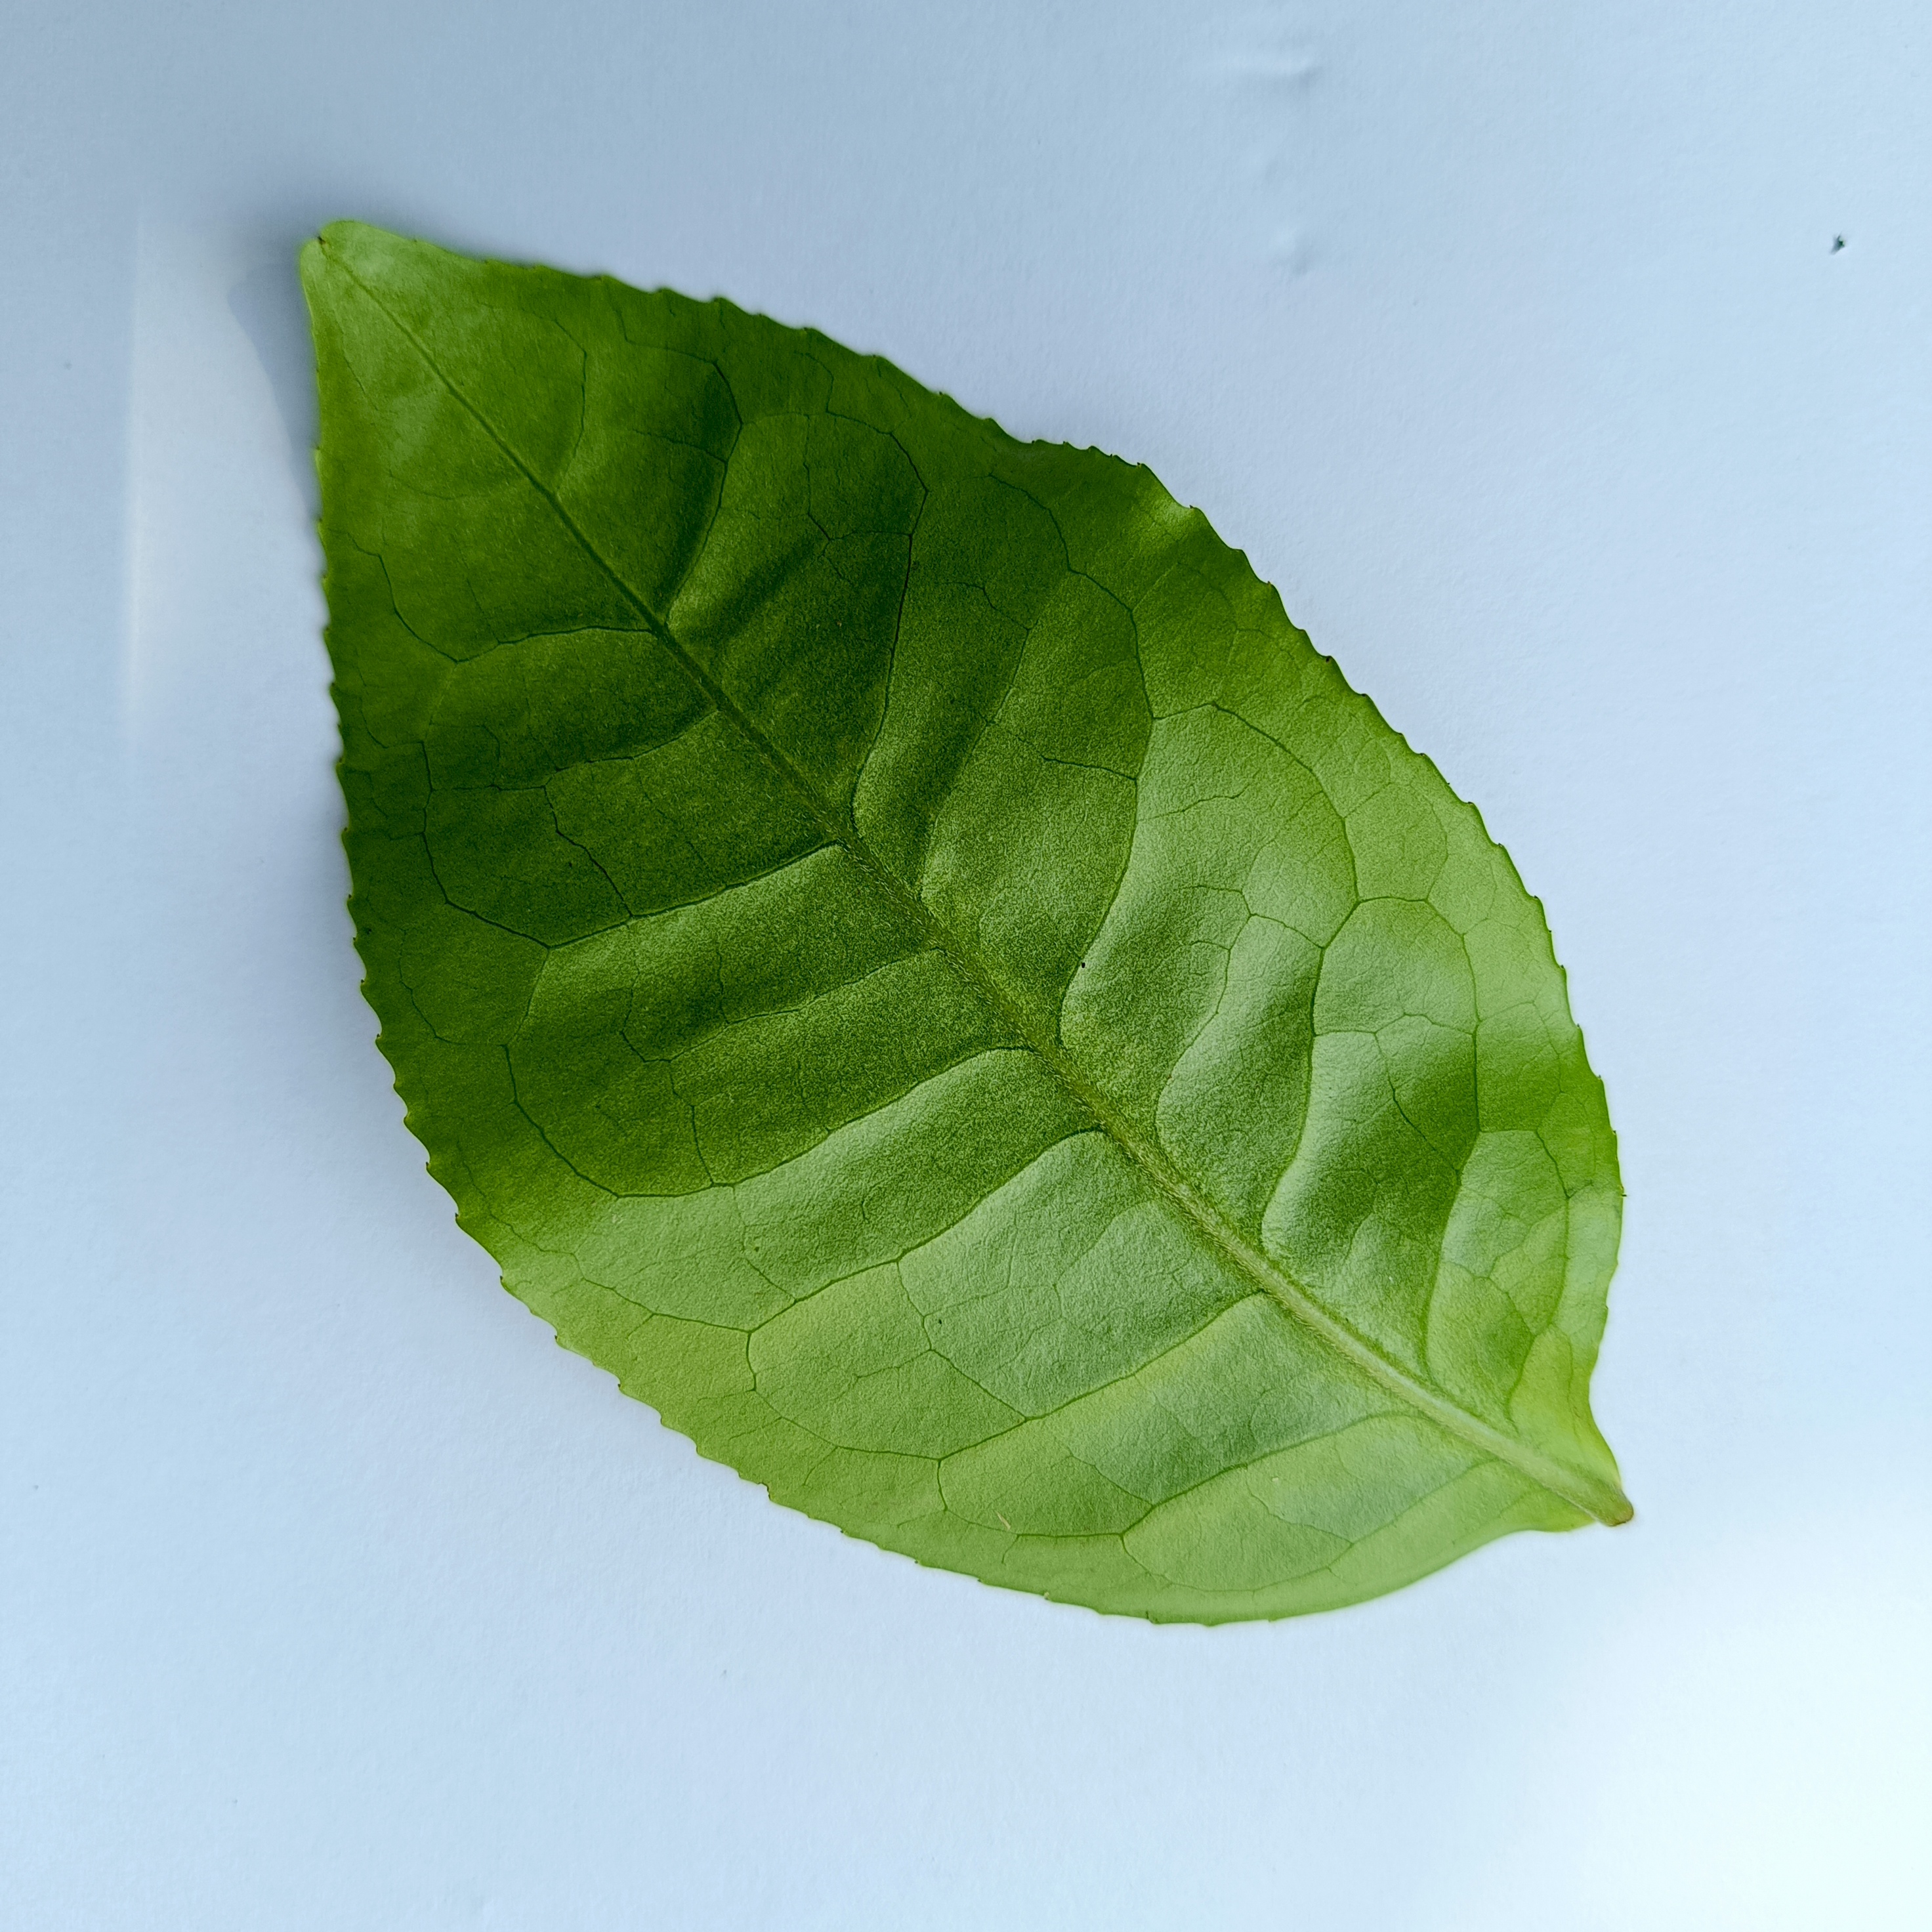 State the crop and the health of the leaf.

tea, healthy
